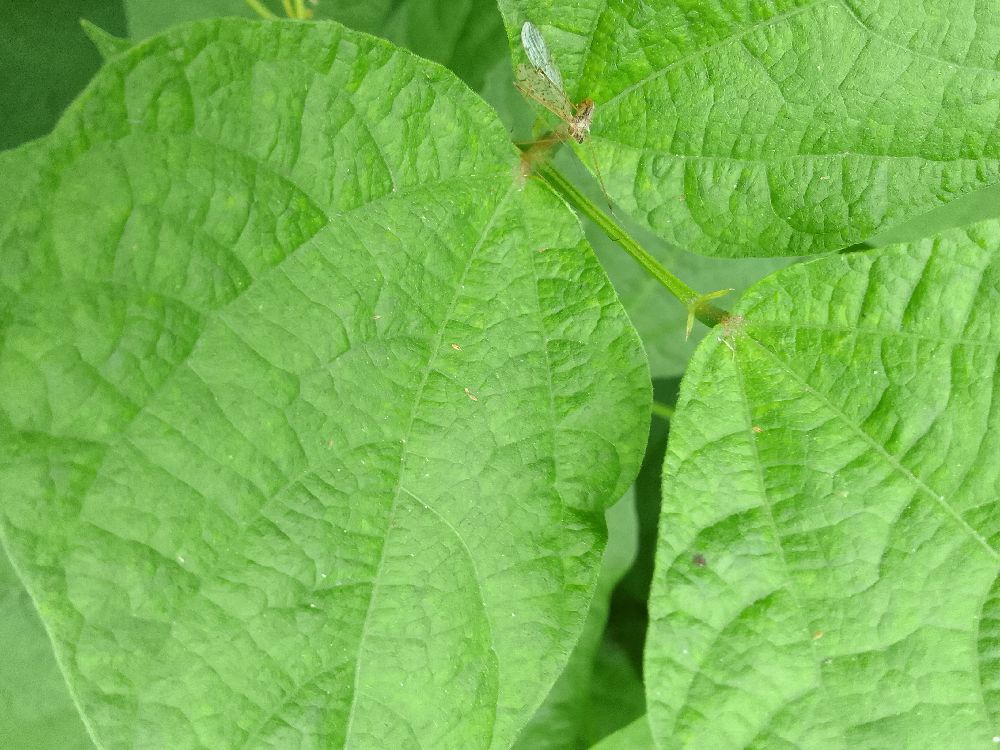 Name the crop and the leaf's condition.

common bean, healthy
